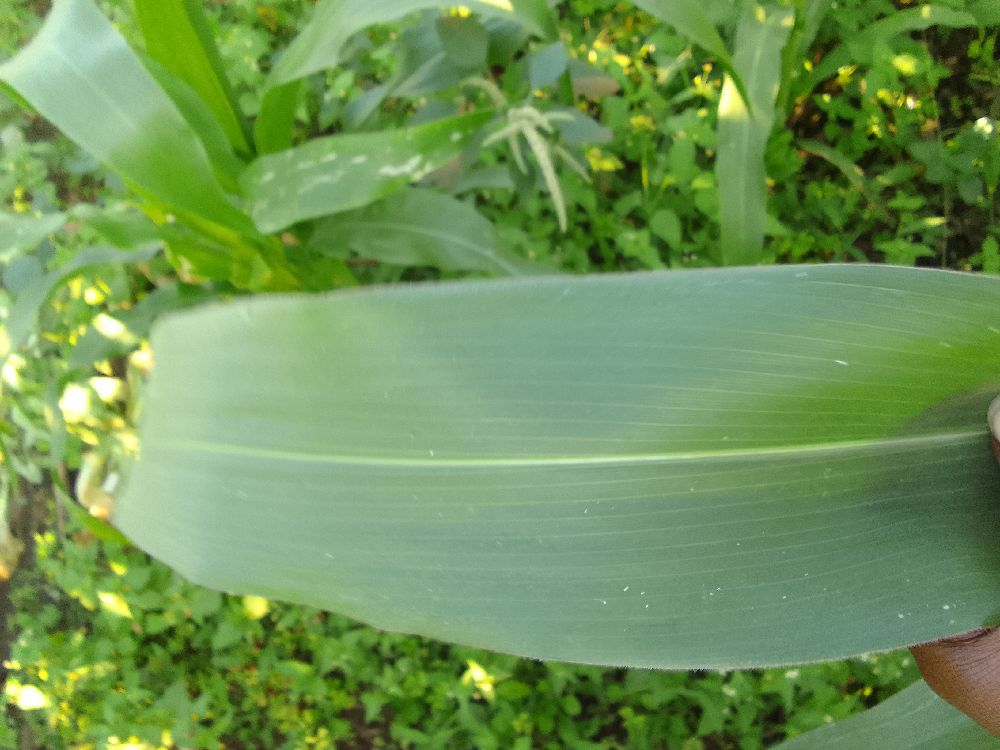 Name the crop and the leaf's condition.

maize, healthy
